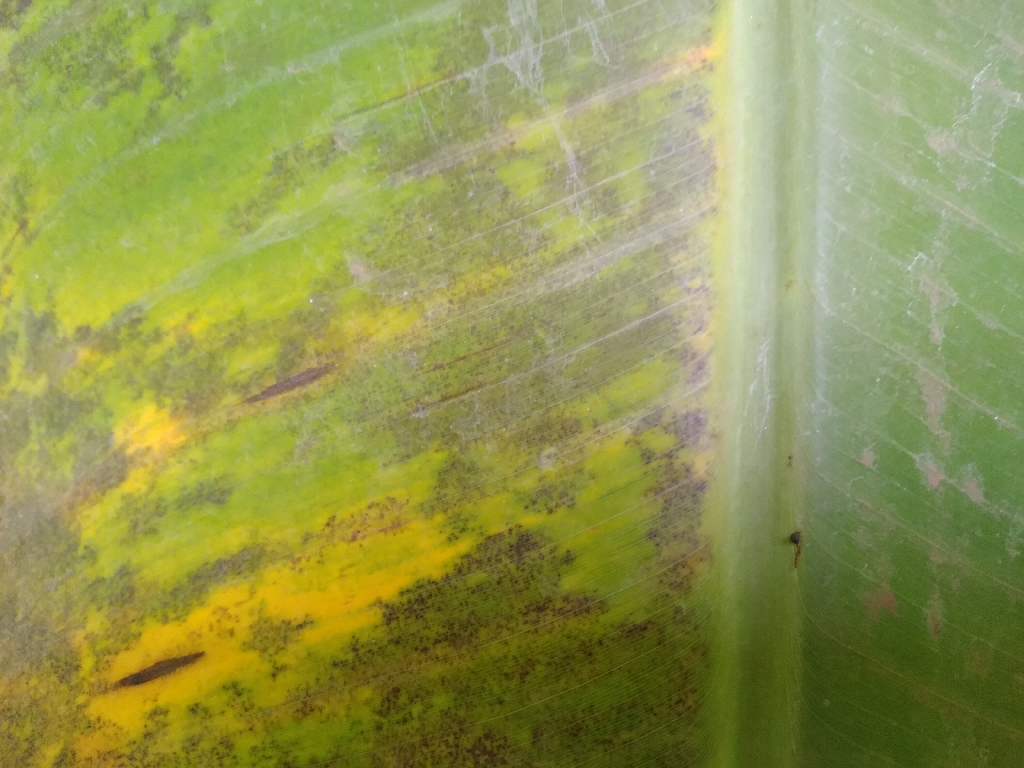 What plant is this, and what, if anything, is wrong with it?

banana, black sigatoka
